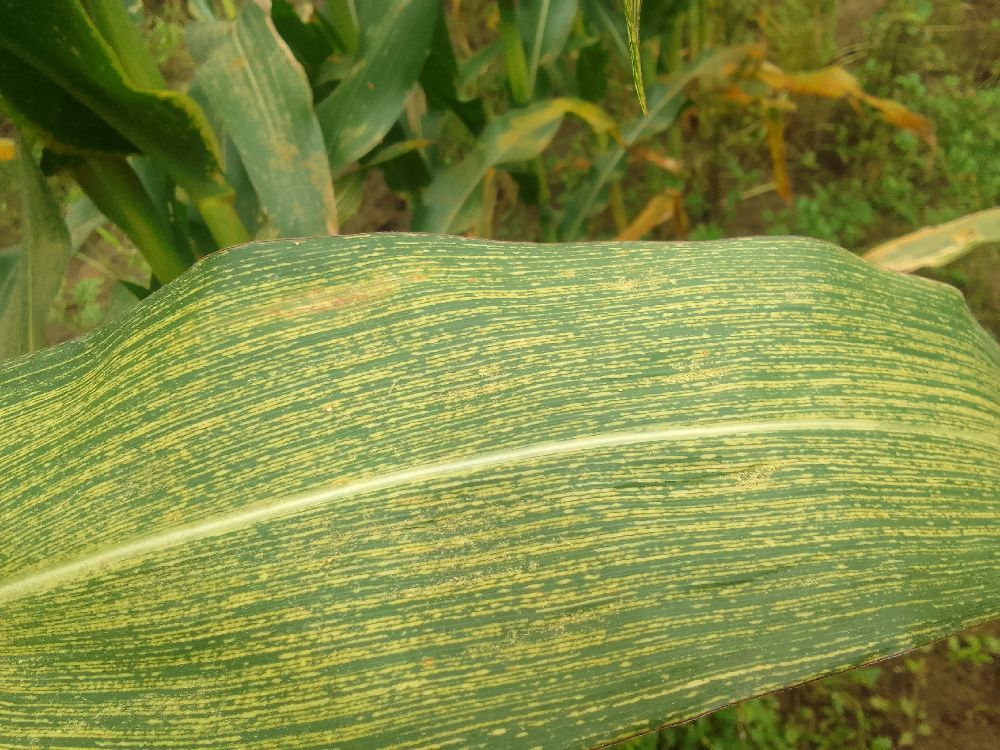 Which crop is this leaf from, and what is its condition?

maize, maize streak virus
